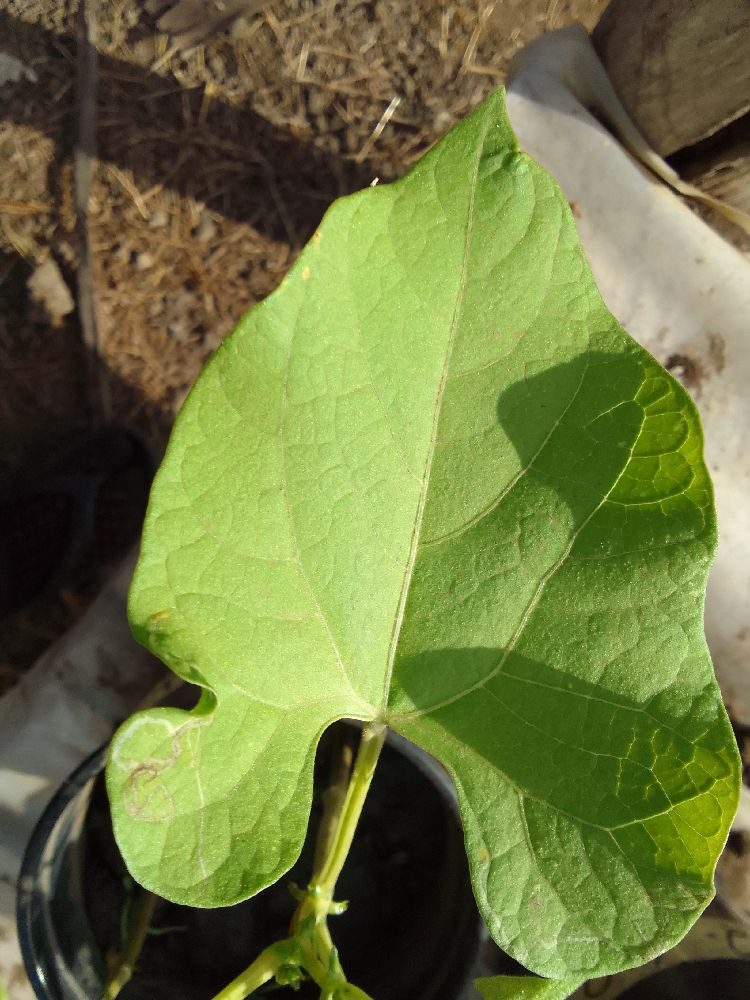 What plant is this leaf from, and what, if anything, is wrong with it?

common bean, healthy
